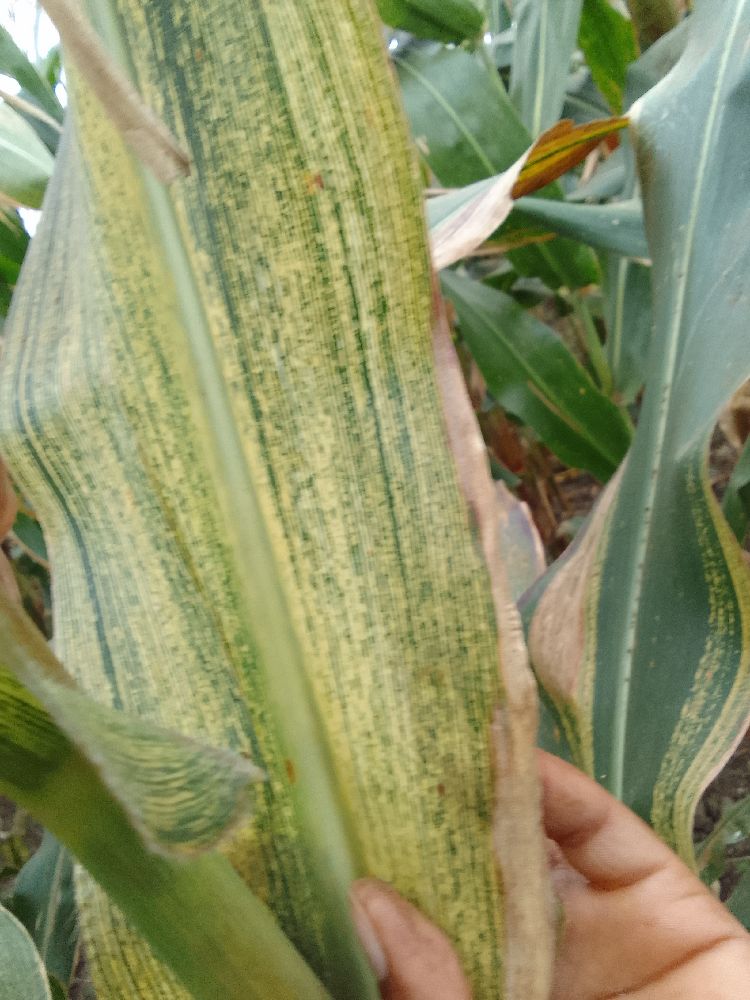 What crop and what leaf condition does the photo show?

maize, maize streak virus
